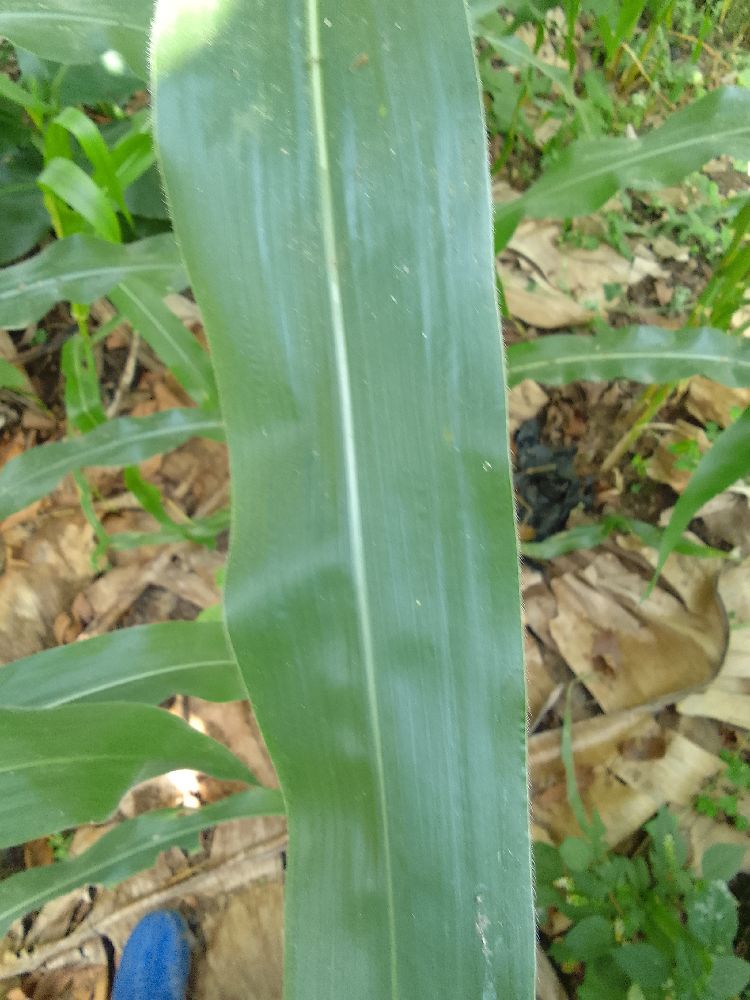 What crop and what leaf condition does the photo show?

maize, healthy
